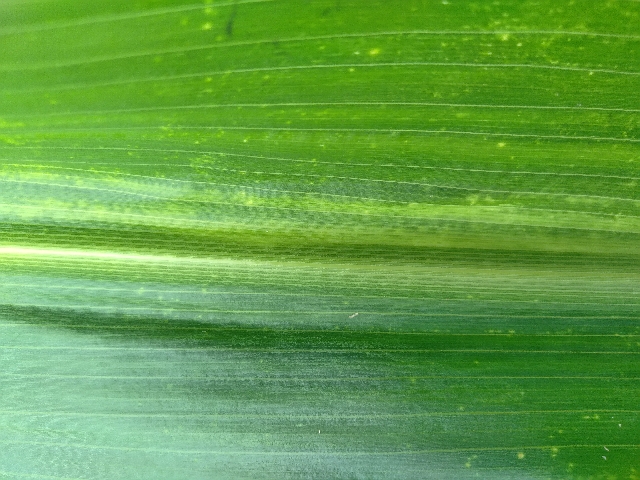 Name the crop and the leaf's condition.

maize, maize lethal necrosis
